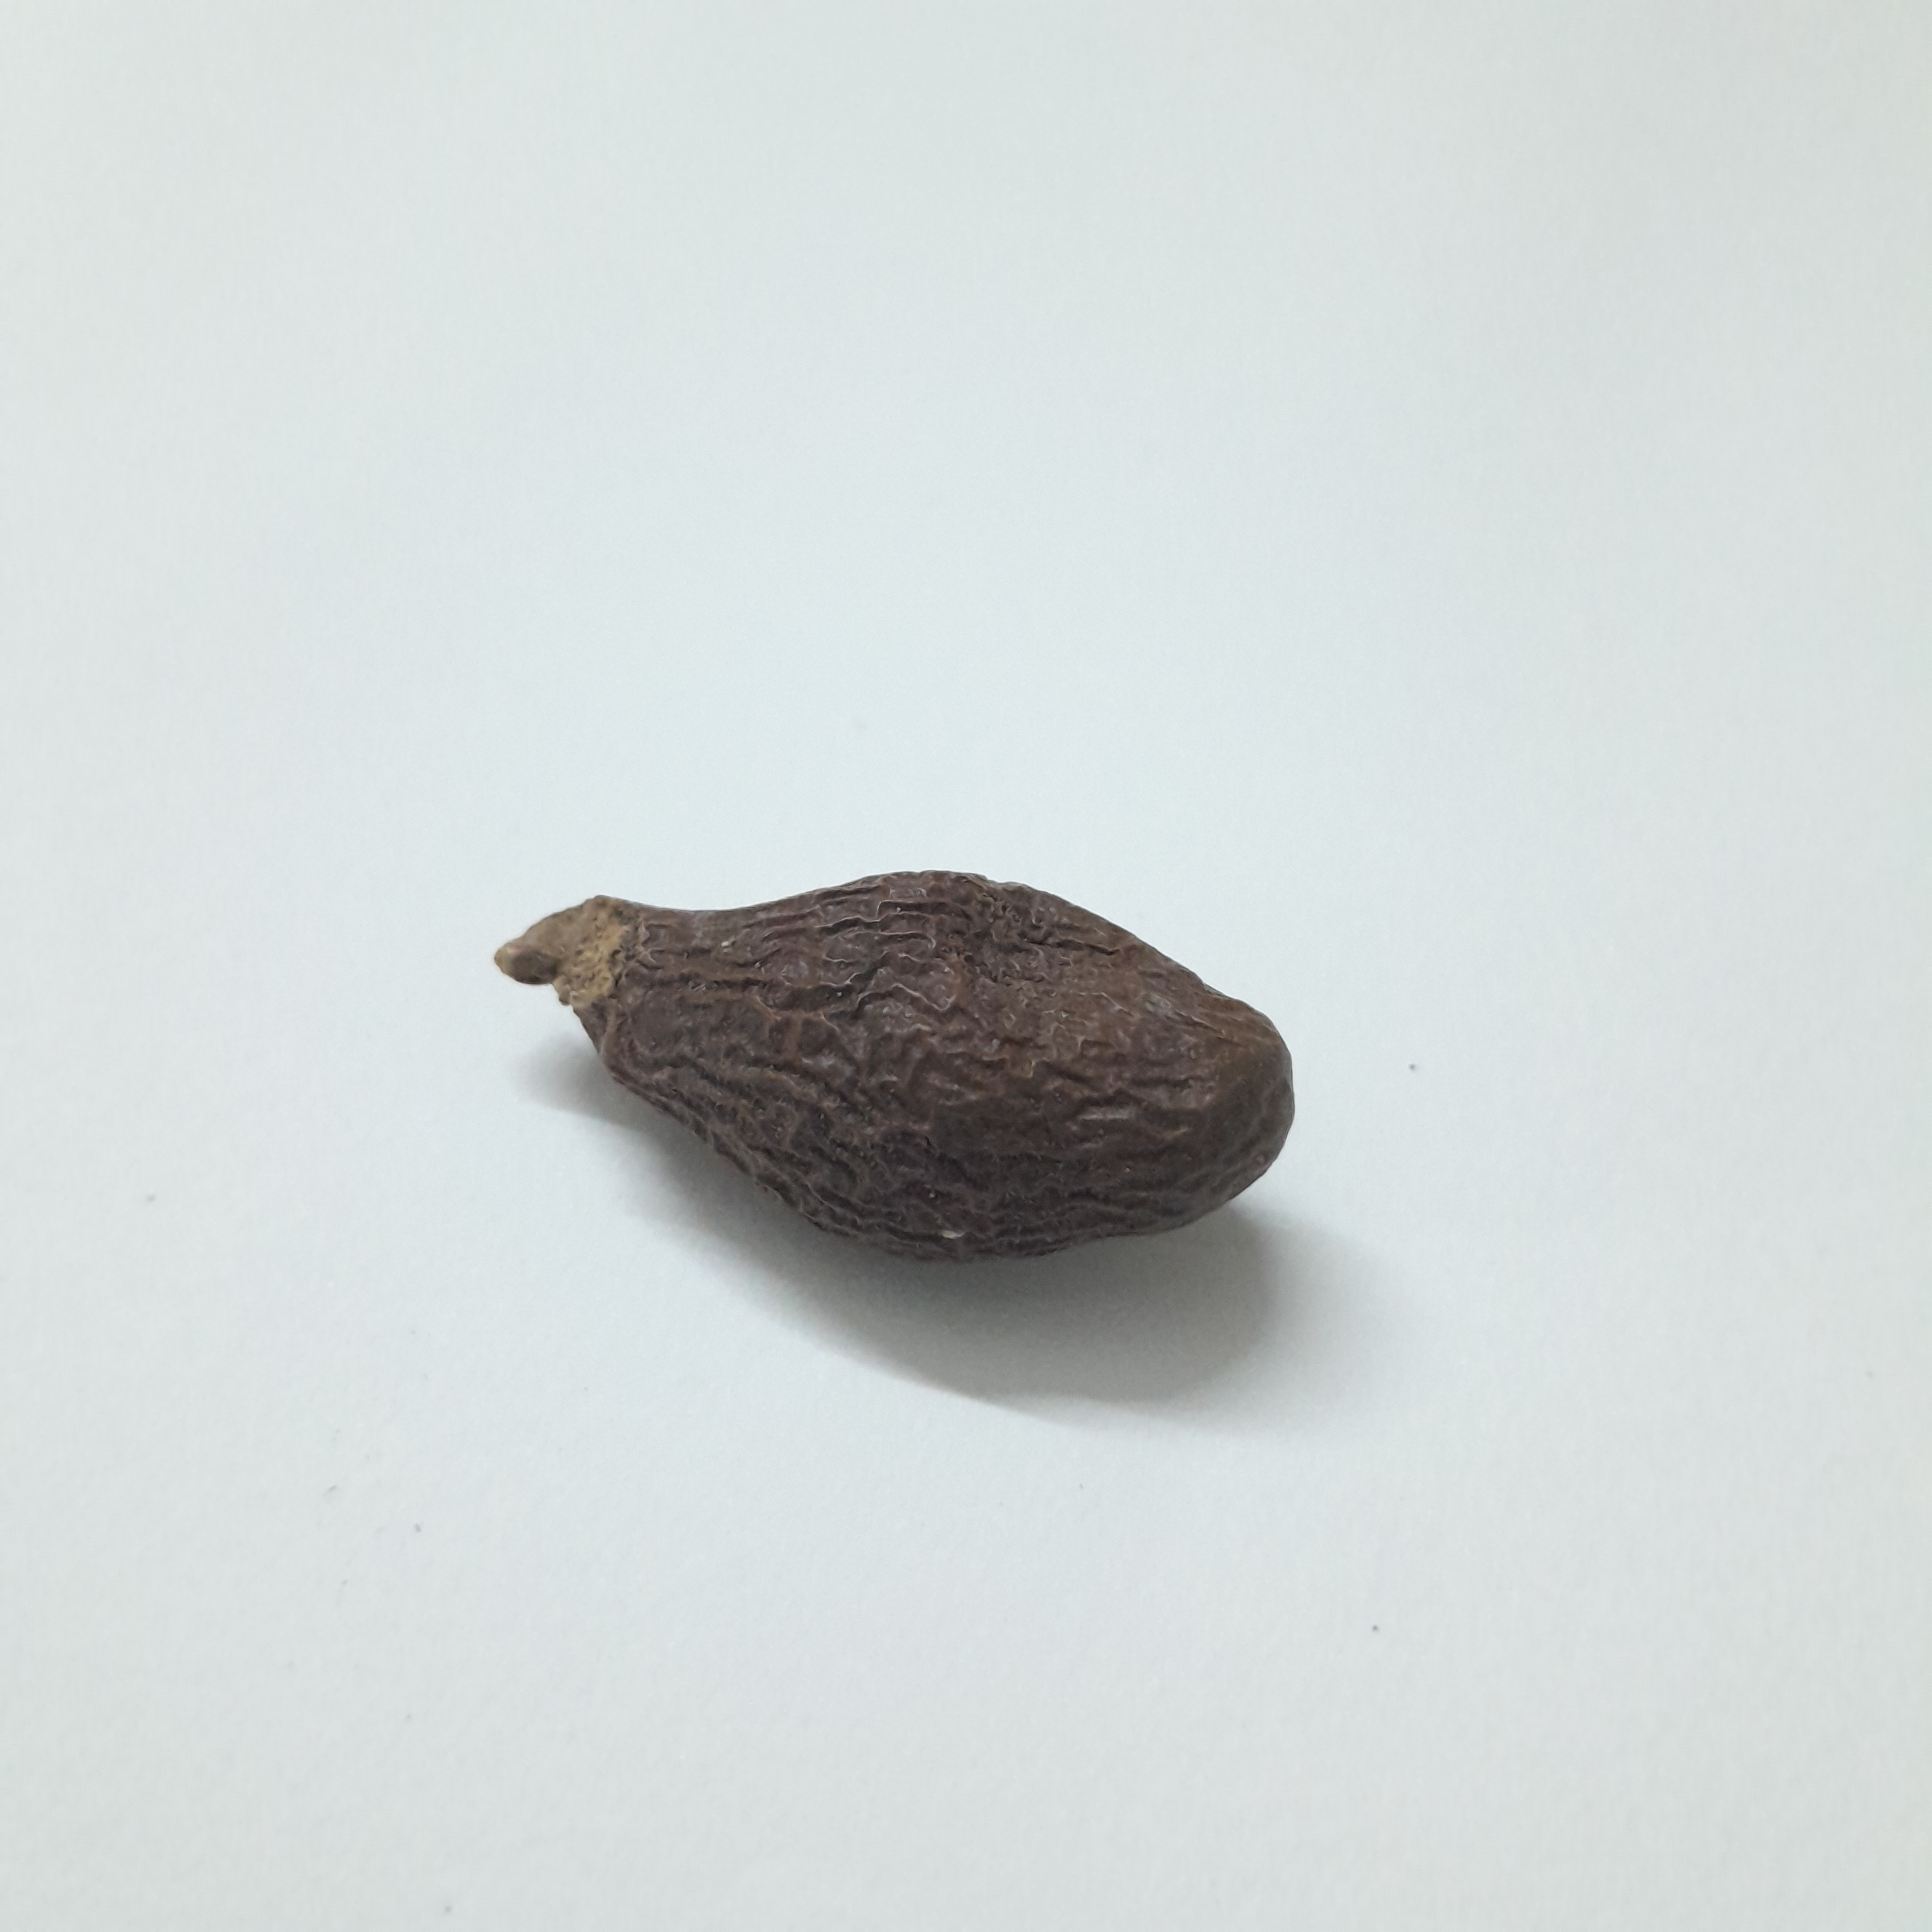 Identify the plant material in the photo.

niranjanphal
